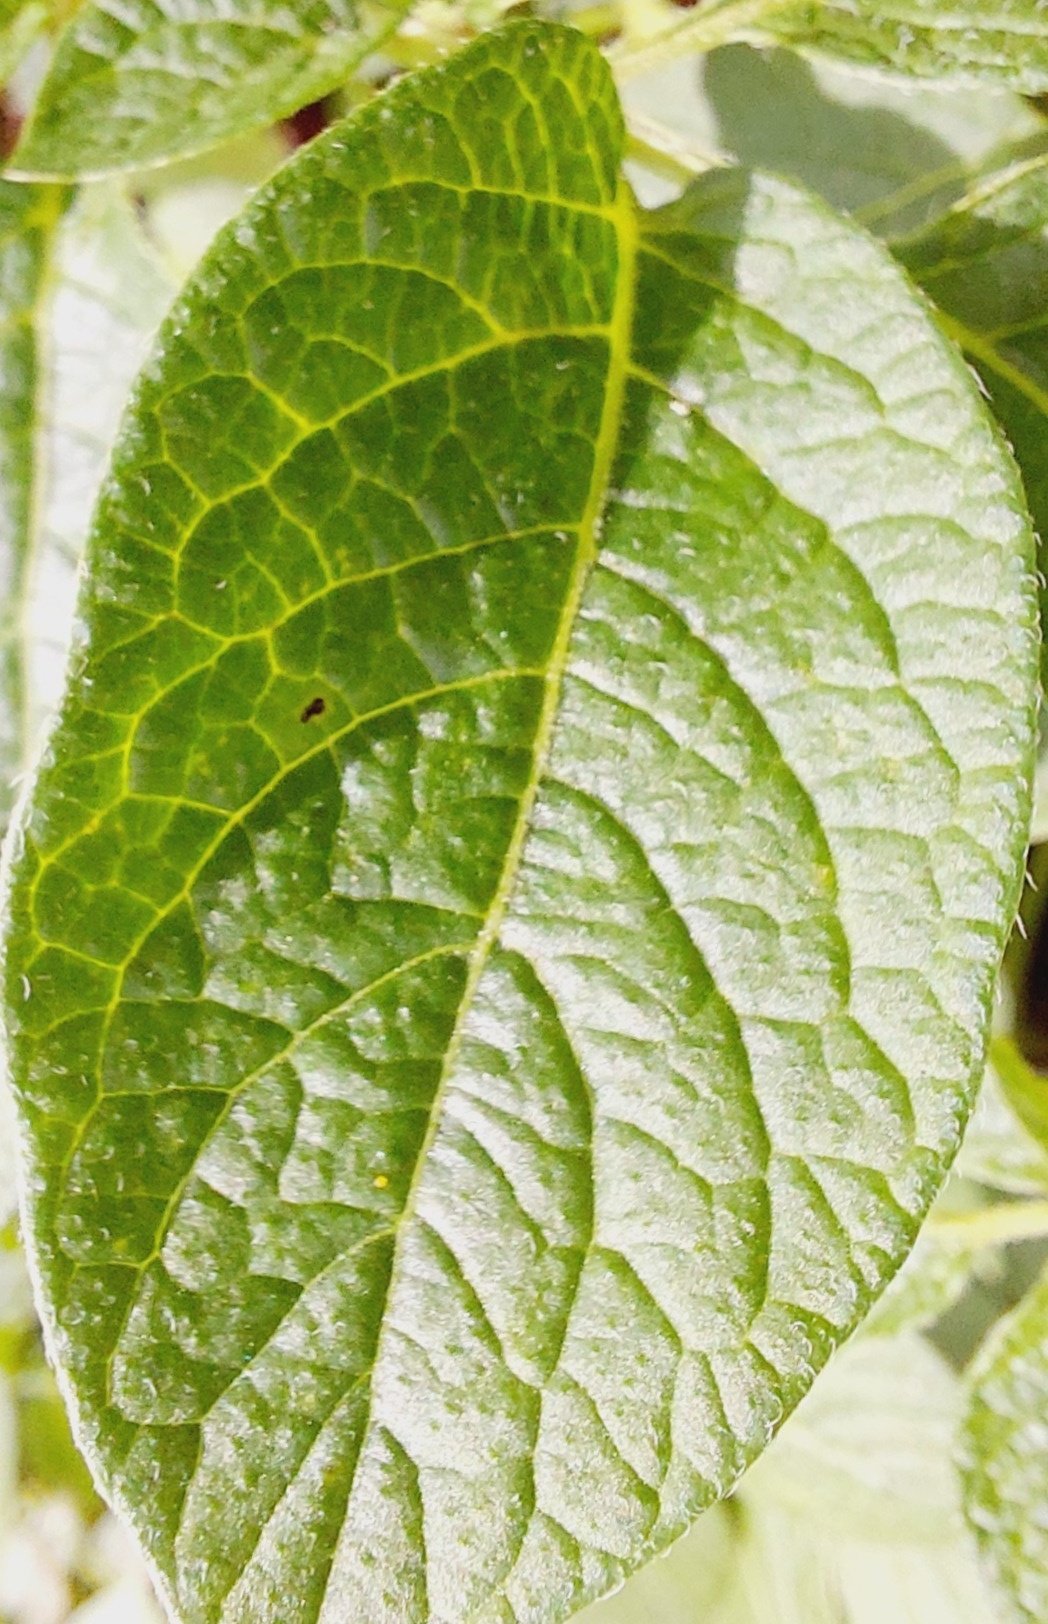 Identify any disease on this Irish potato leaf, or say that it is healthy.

healthy
